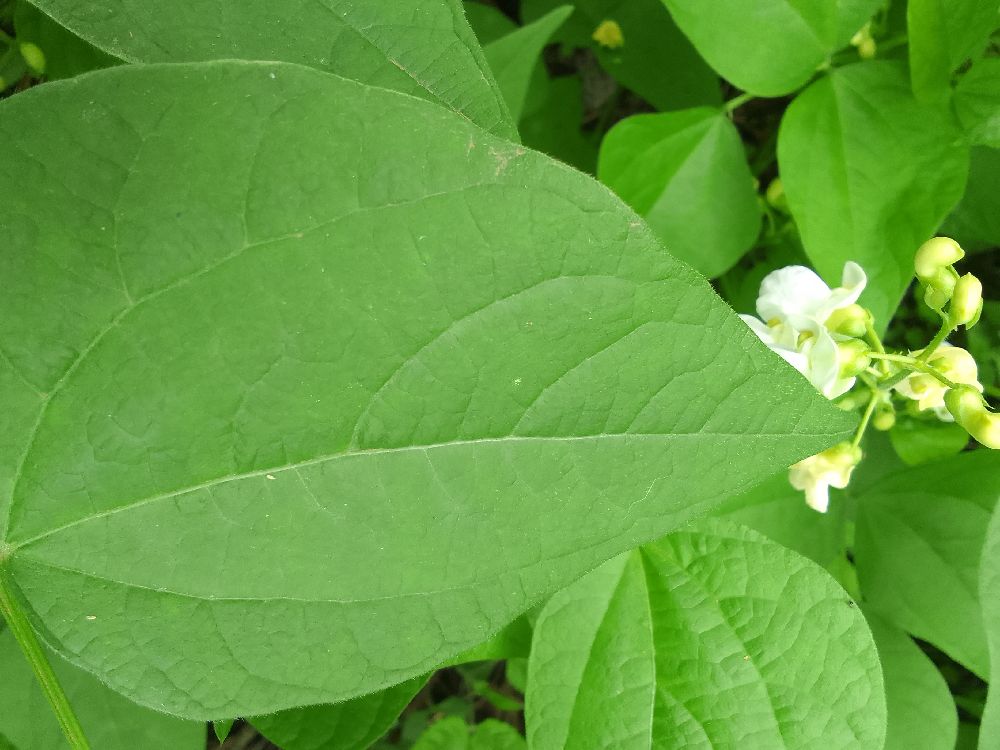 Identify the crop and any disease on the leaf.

common bean, healthy
